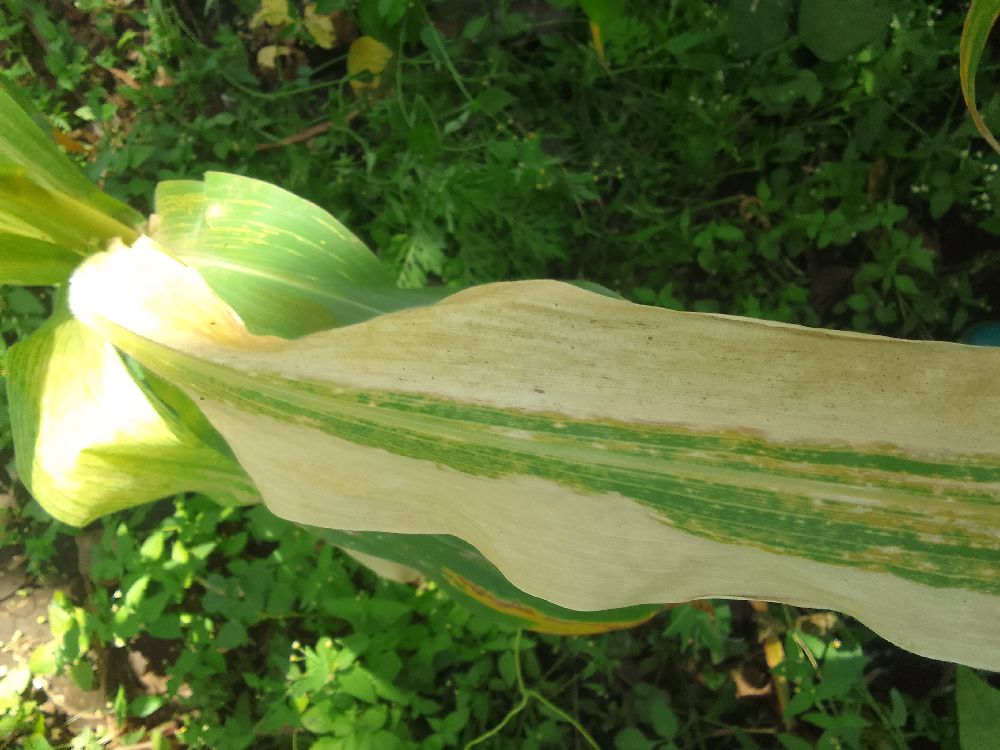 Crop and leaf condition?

maize, maize lethal necrosis
